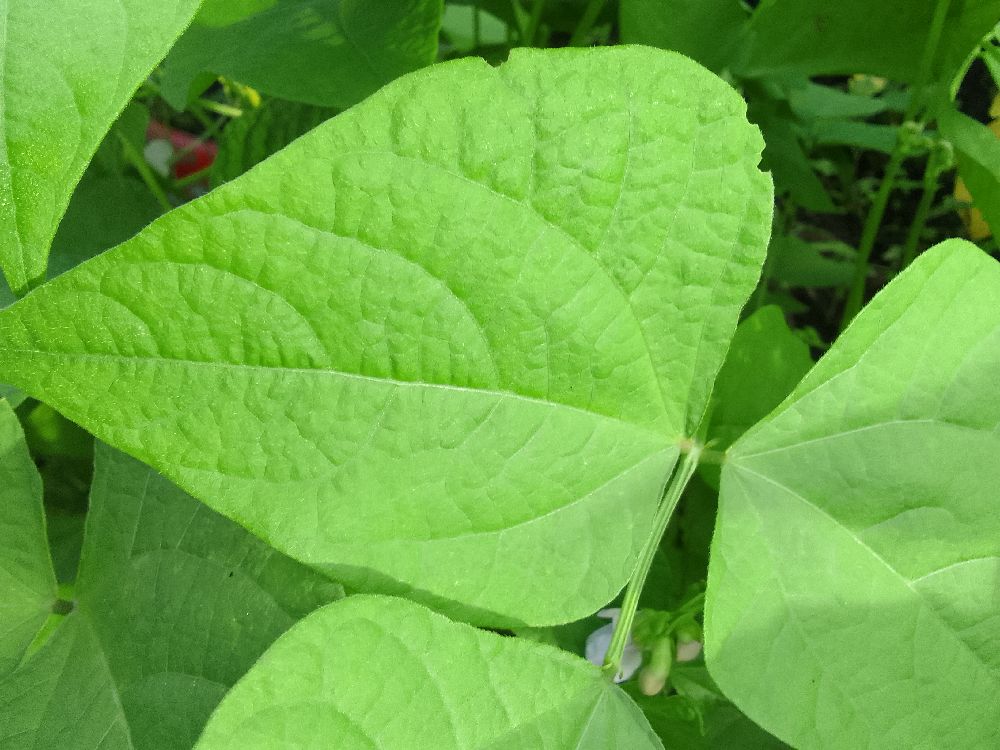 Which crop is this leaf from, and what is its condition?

common bean, healthy
